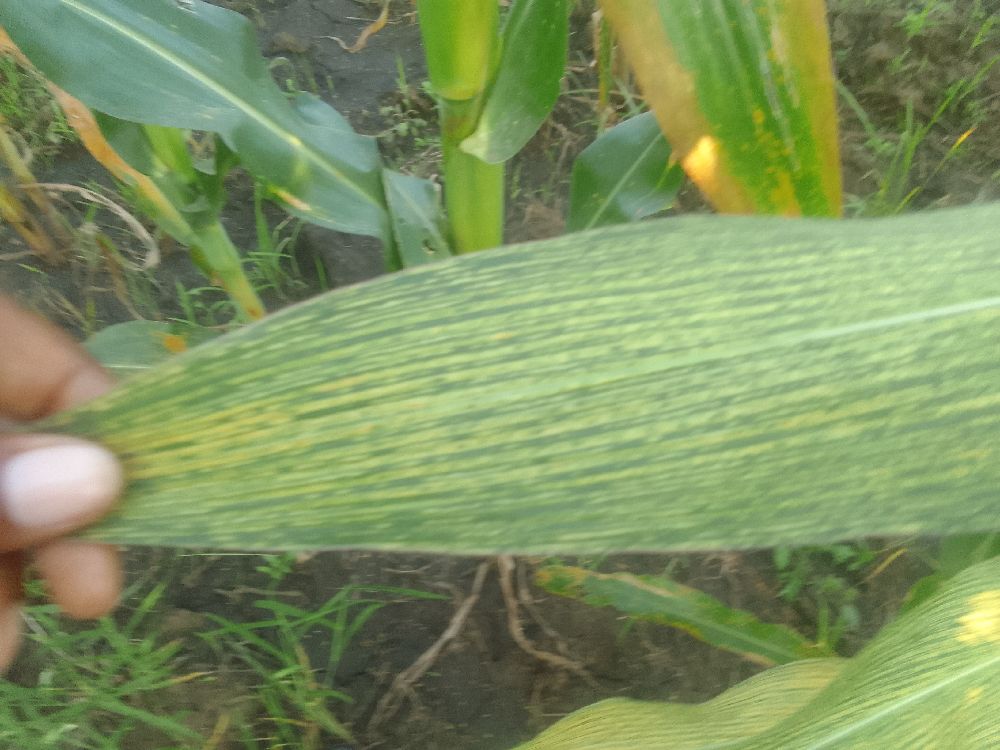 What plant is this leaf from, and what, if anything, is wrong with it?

maize, maize streak virus
